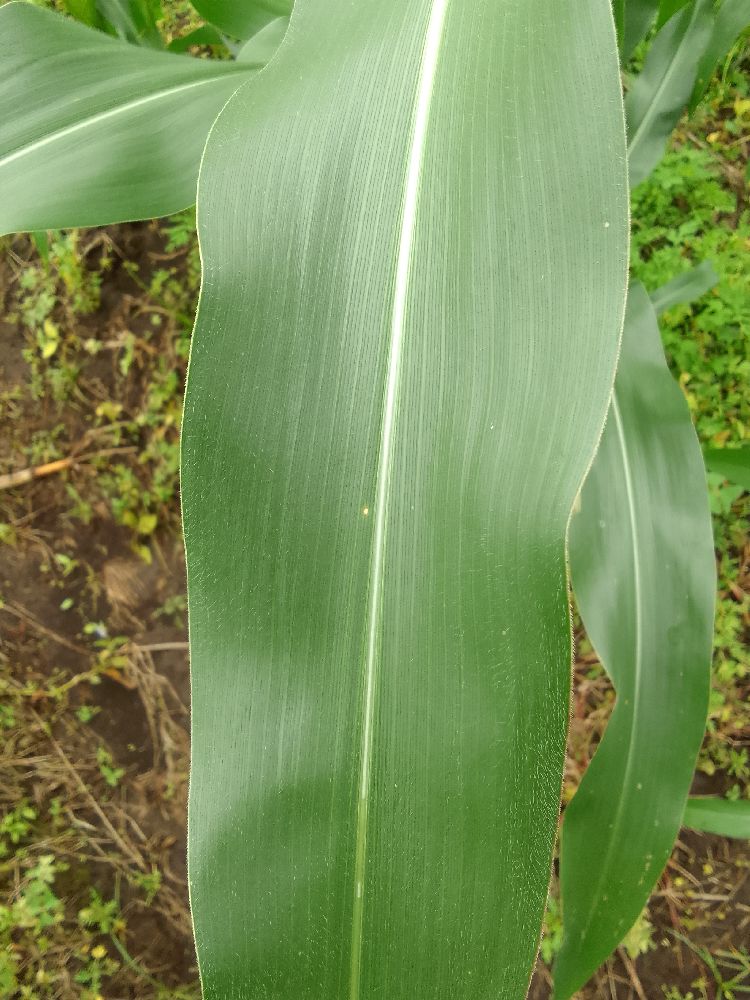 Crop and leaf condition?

maize, healthy
